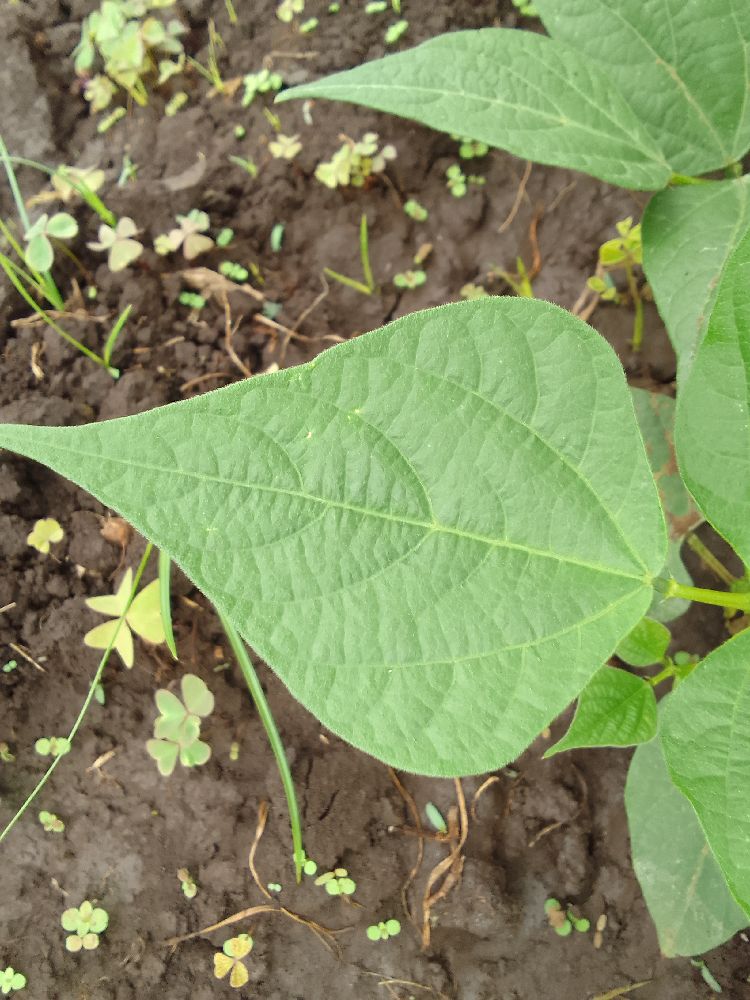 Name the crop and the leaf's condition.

common bean, healthy
